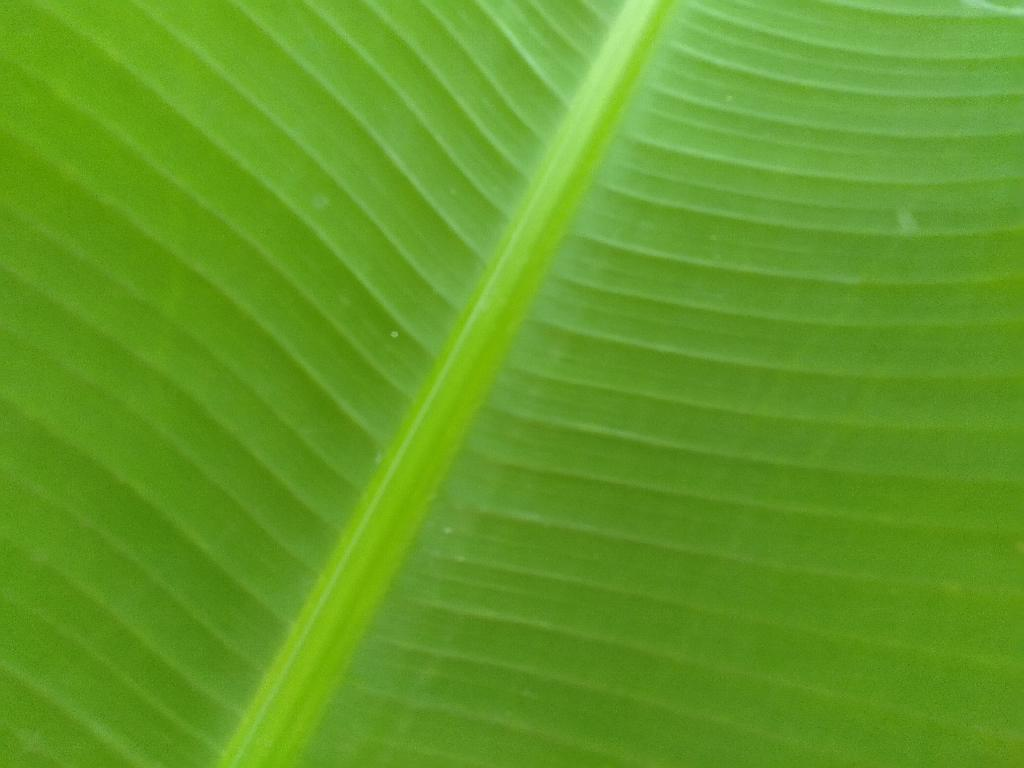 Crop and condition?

banana, healthy
